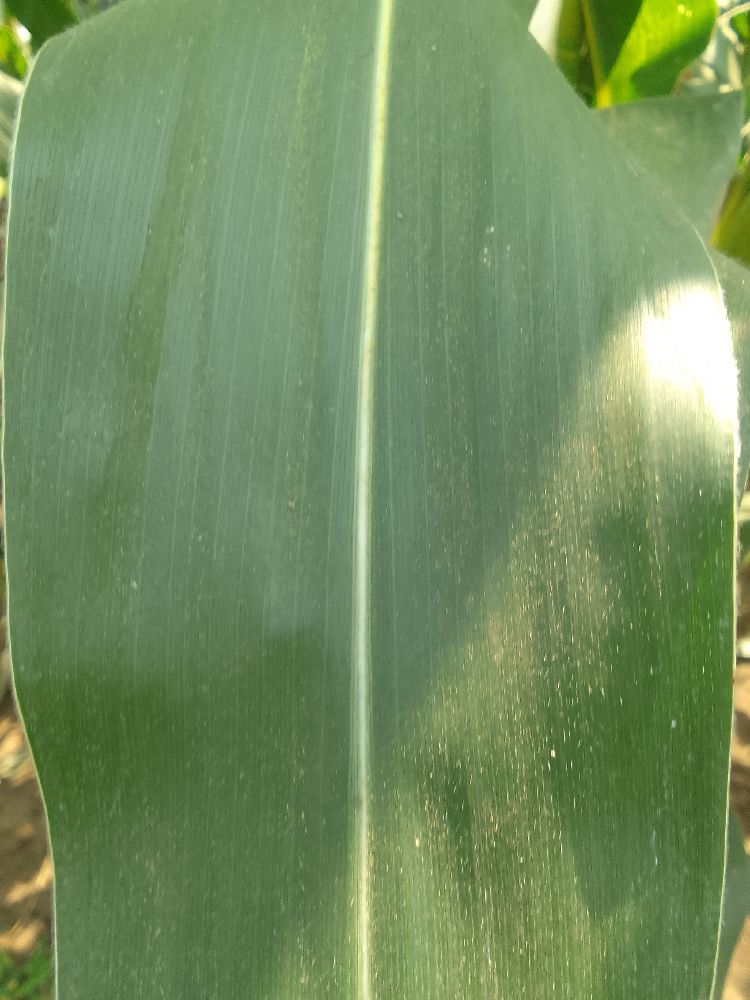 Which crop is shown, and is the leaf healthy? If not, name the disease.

maize, healthy
